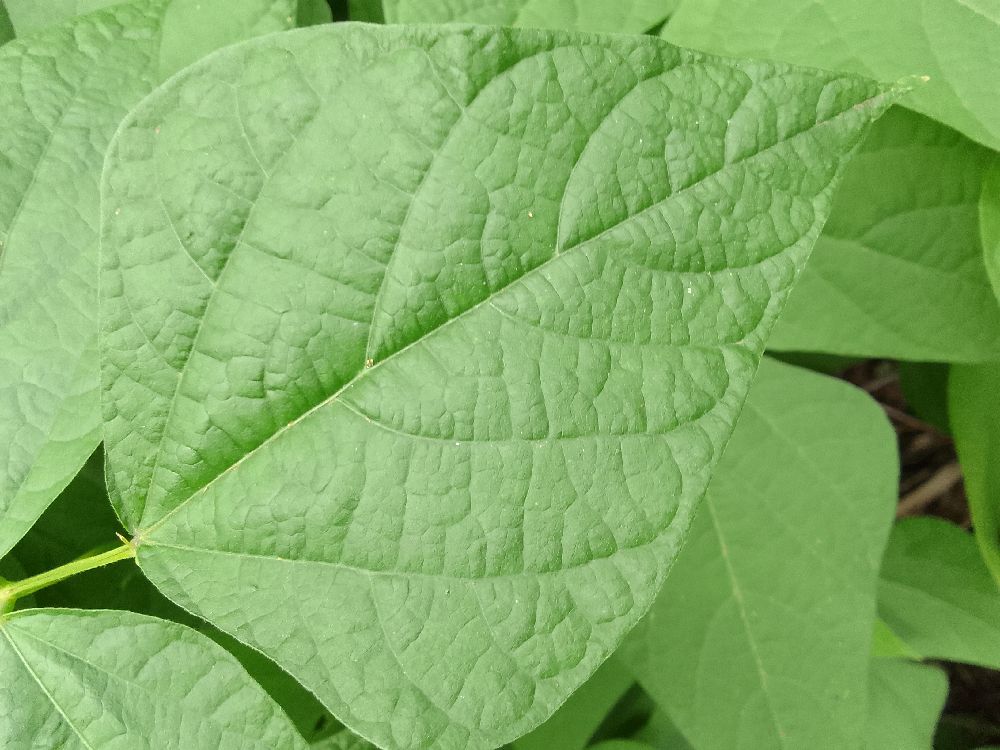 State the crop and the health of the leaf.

common bean, healthy
